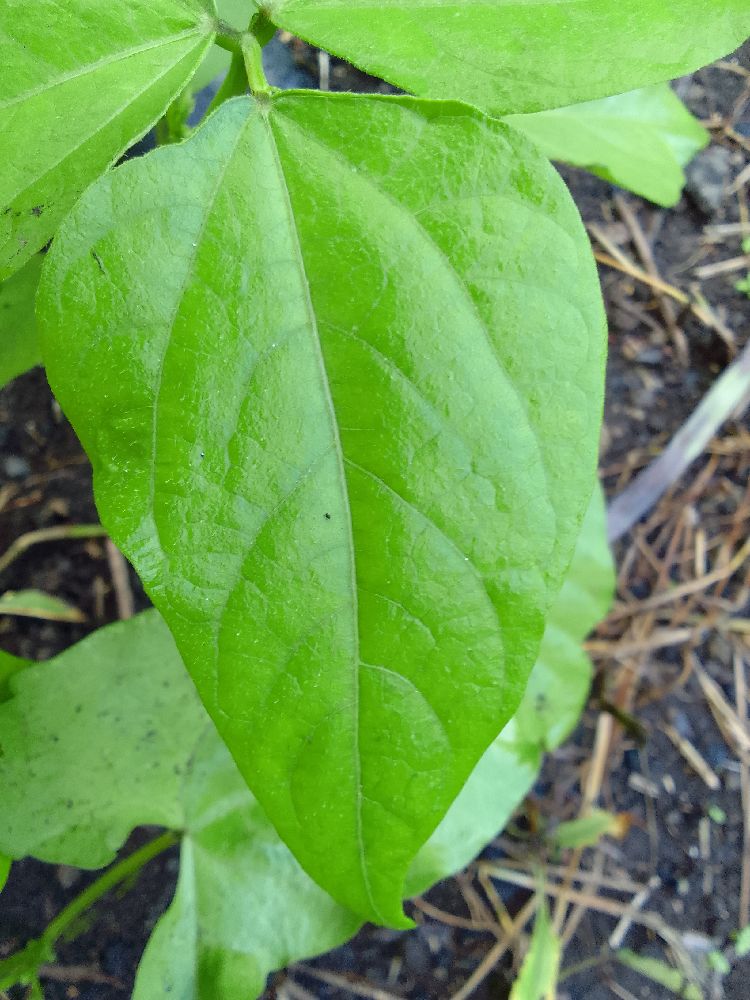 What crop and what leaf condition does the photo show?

common bean, healthy
